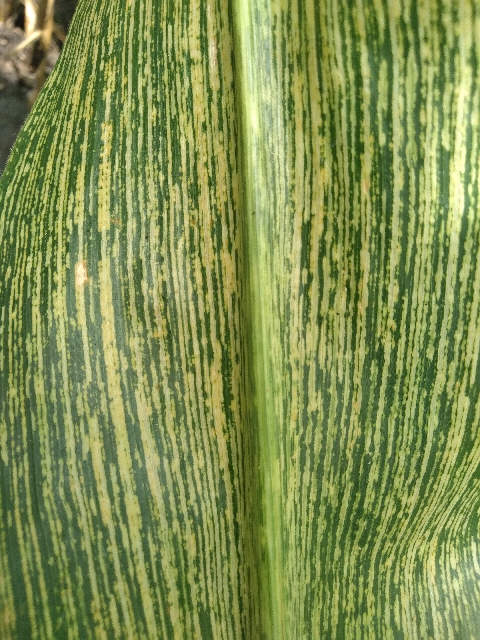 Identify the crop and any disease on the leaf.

maize, maize streak virus
